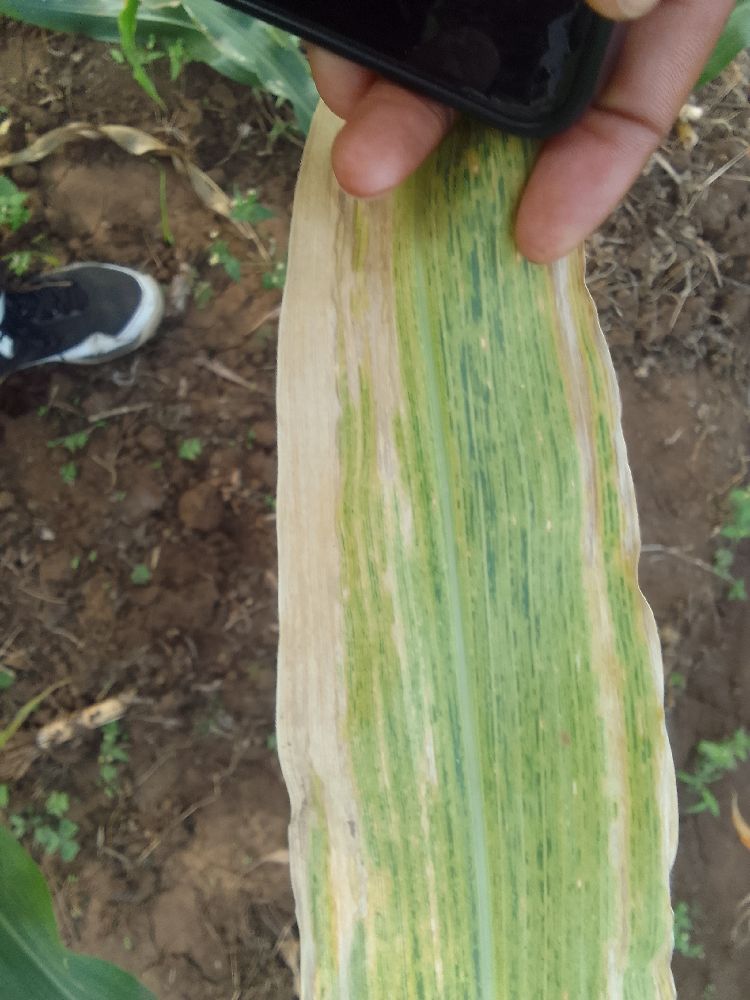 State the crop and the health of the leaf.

maize, maize lethal necrosis
